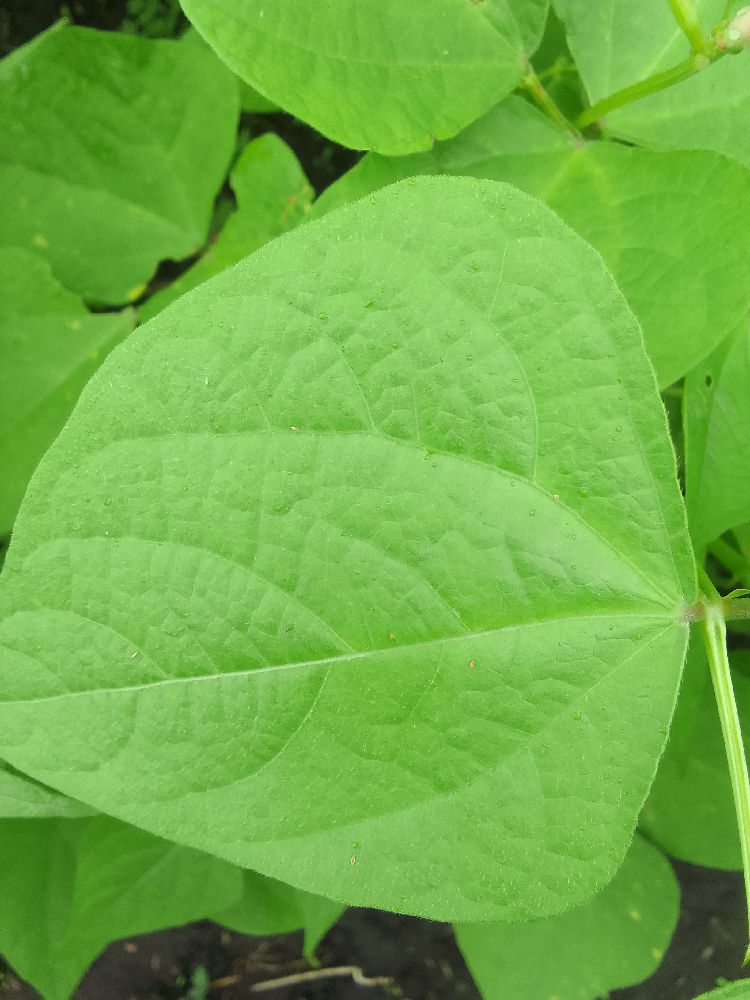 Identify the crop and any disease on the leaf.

common bean, healthy
